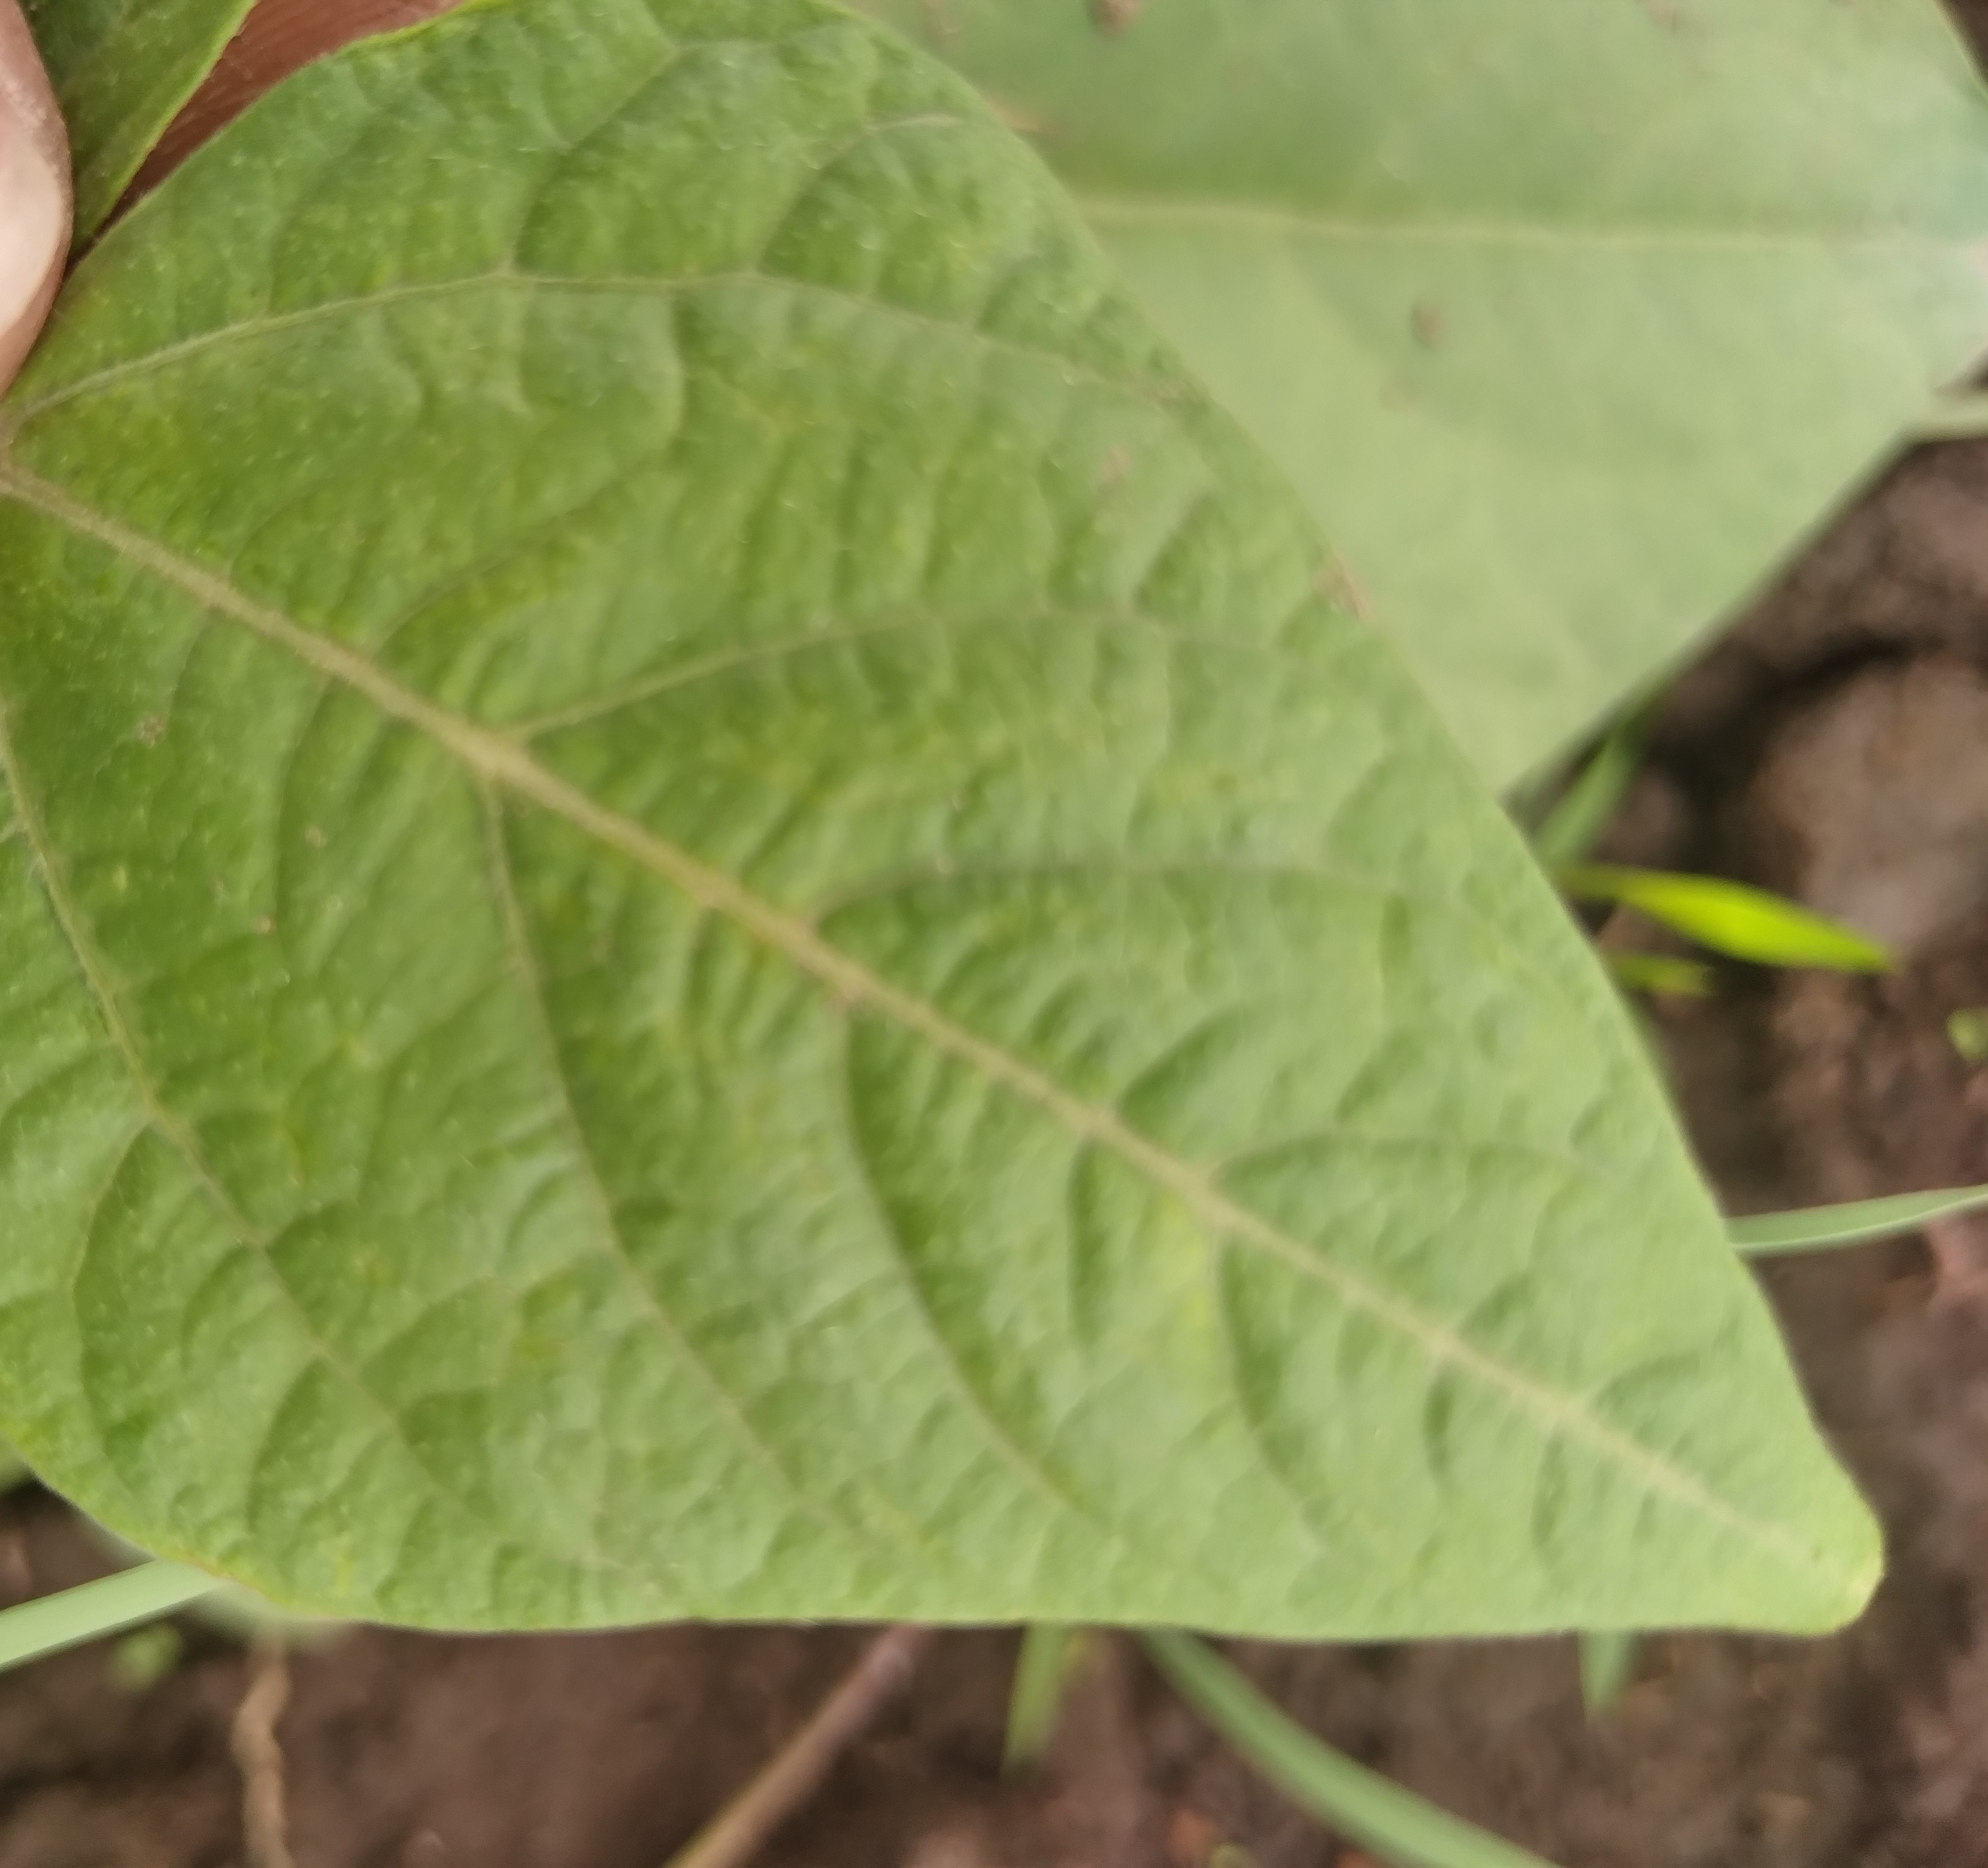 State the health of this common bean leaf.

healthy
